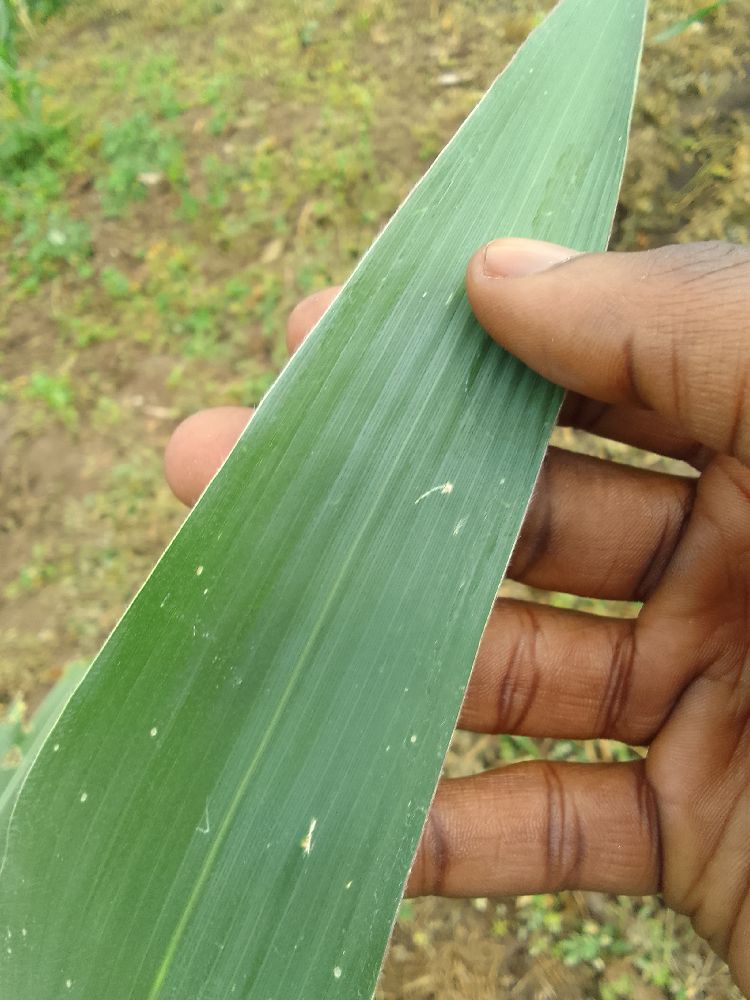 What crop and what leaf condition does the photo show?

maize, healthy
